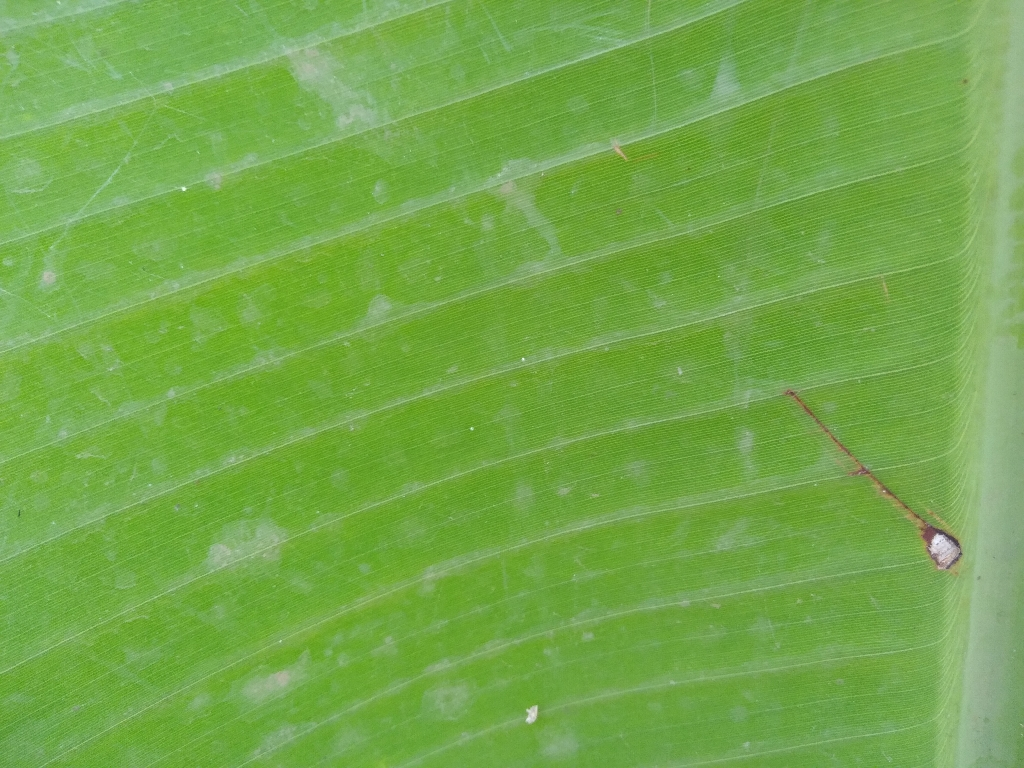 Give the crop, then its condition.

banana, healthy
